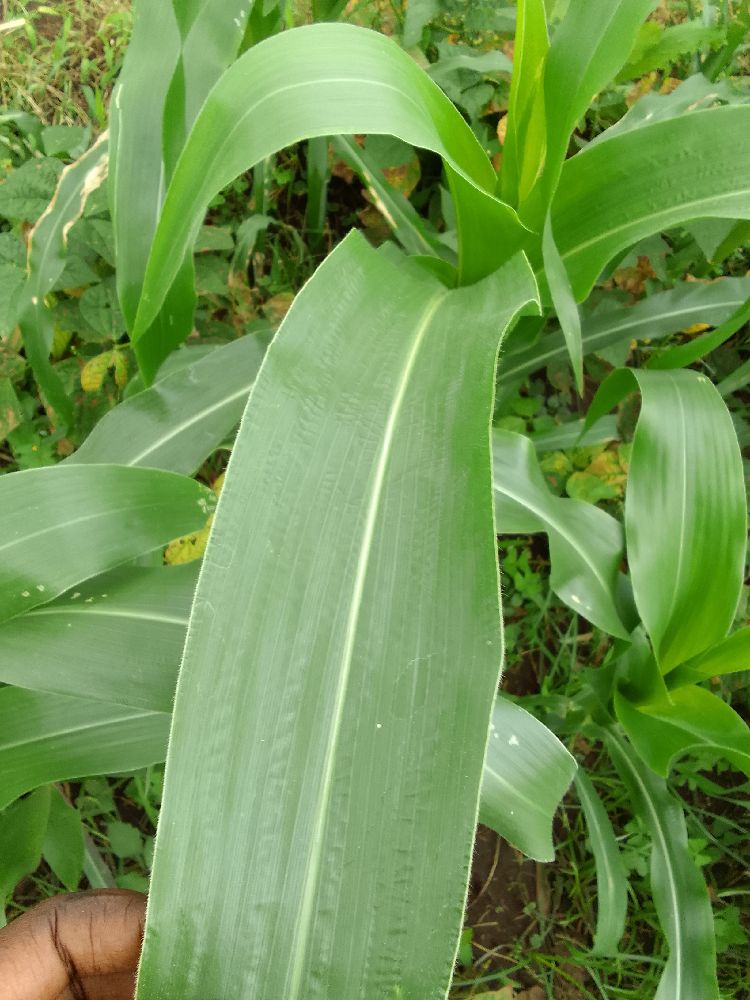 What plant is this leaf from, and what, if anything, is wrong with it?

maize, healthy
